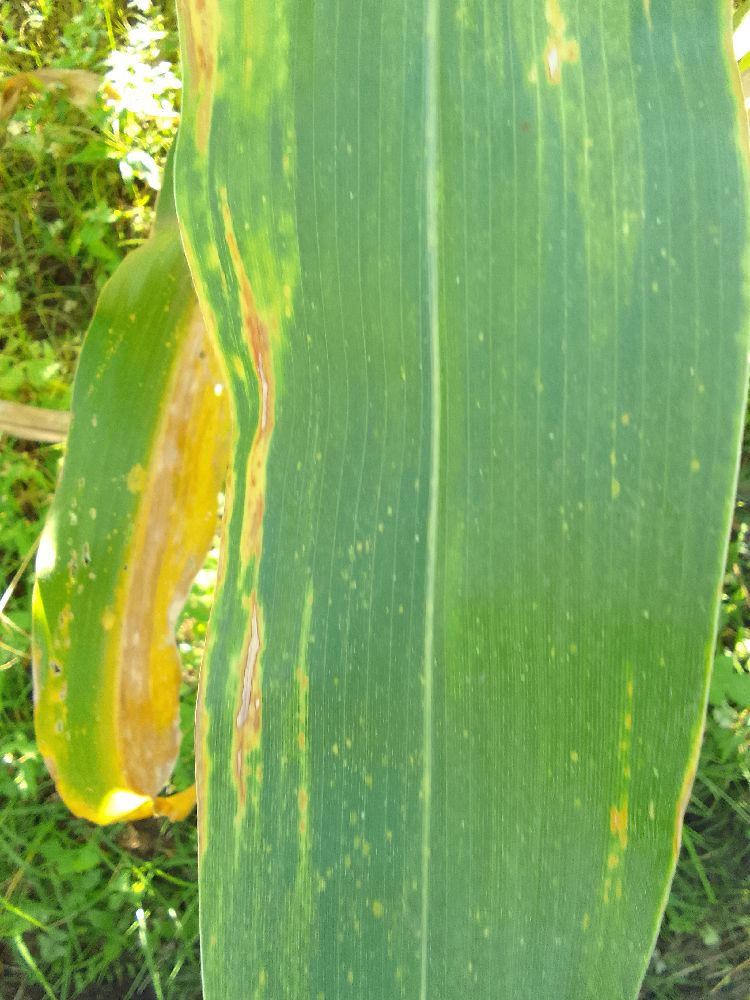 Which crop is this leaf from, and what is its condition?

maize, maize lethal necrosis
